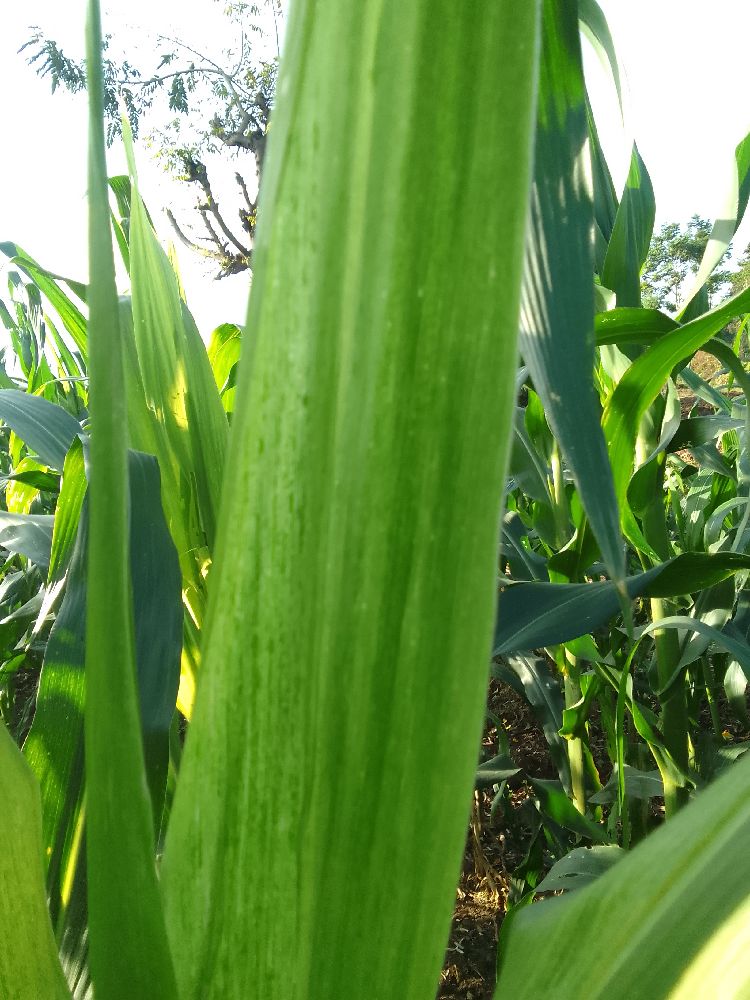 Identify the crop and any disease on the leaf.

maize, maize lethal necrosis
